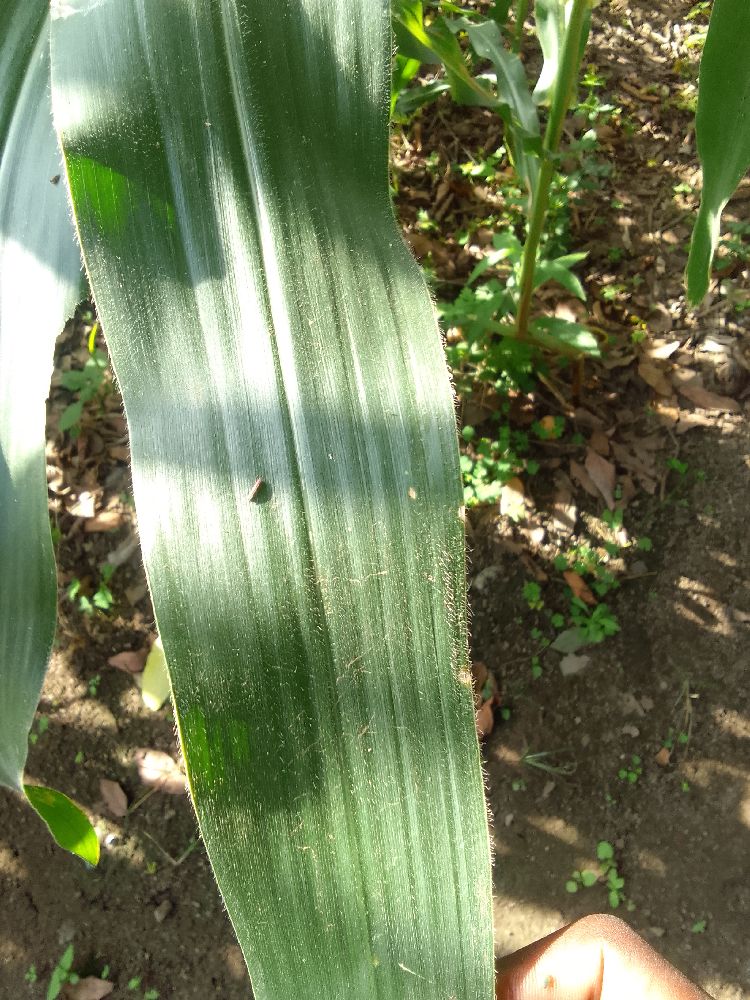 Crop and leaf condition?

maize, healthy
